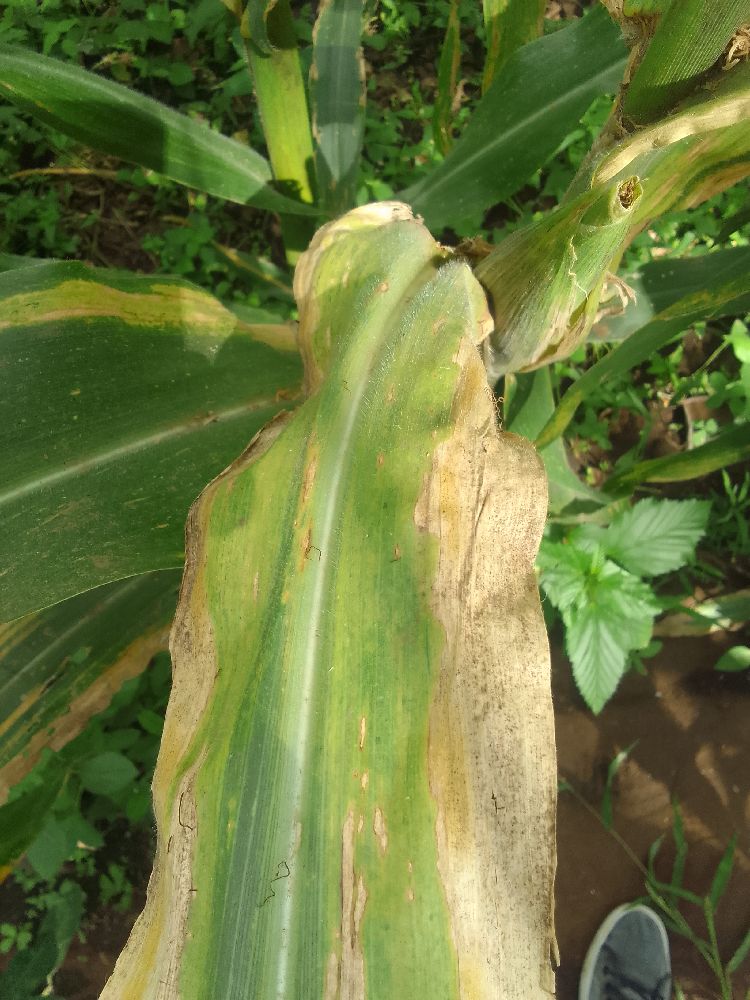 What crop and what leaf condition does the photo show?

maize, maize lethal necrosis
